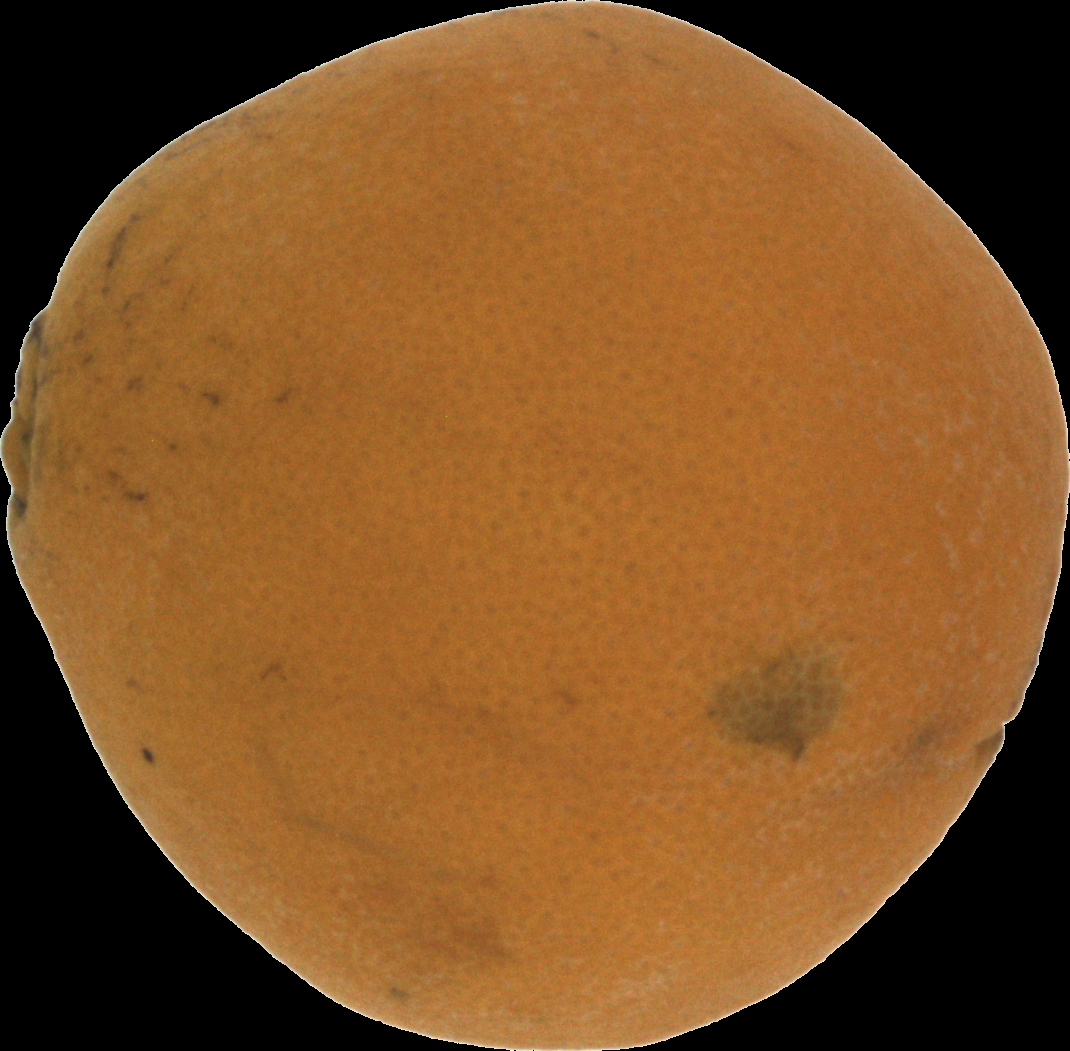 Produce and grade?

orange, bad
